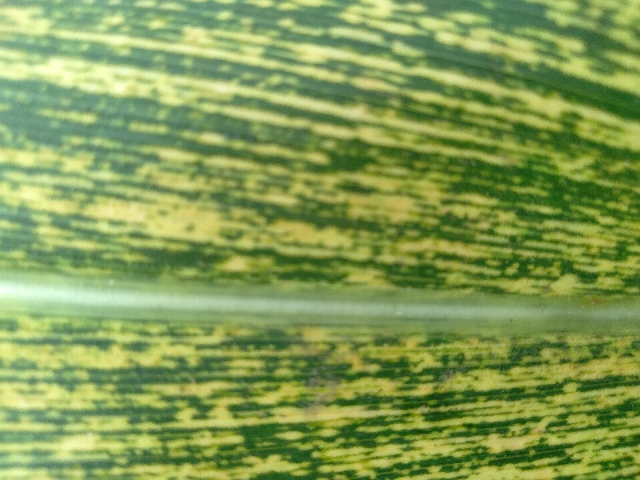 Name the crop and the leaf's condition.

maize, maize streak virus
